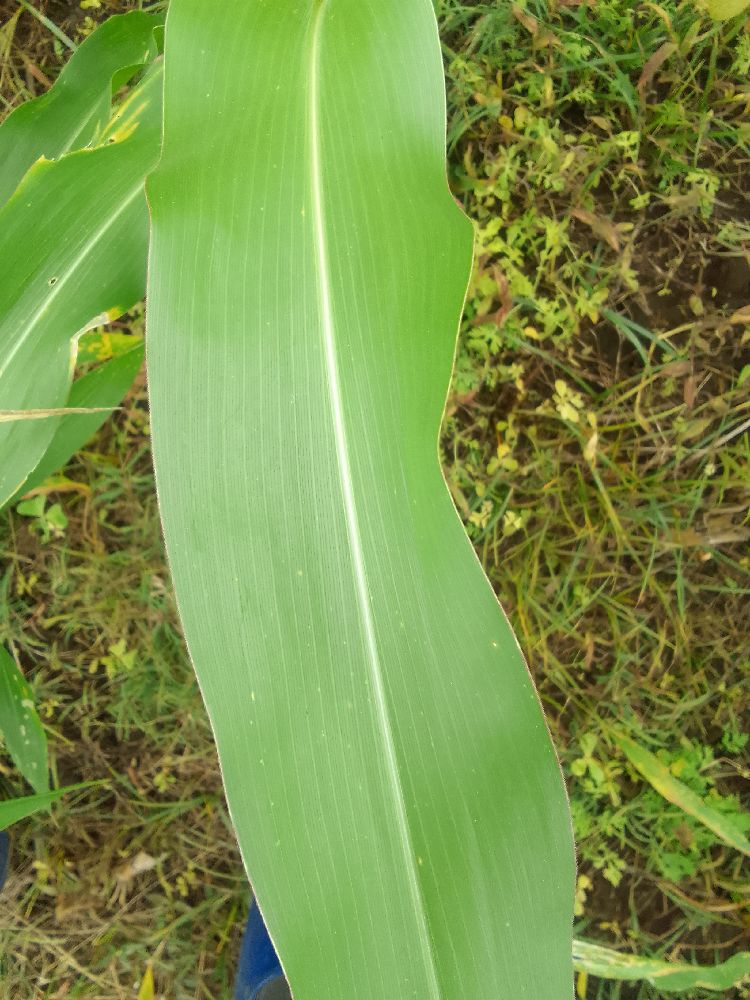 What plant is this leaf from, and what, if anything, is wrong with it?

maize, healthy
